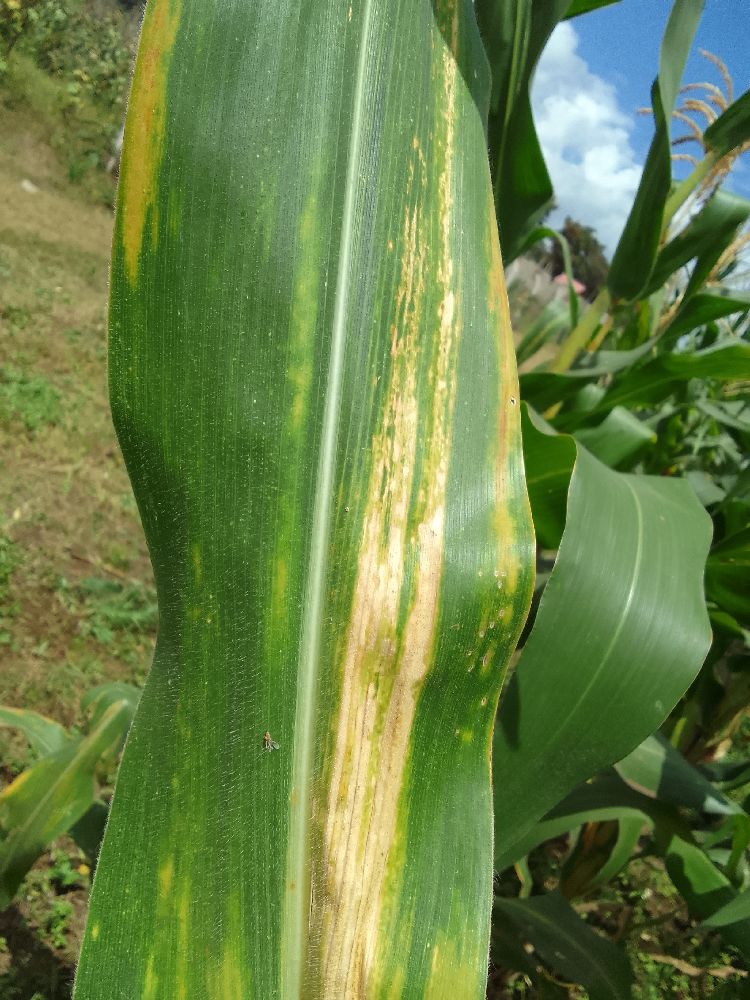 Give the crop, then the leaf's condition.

maize, maize lethal necrosis
